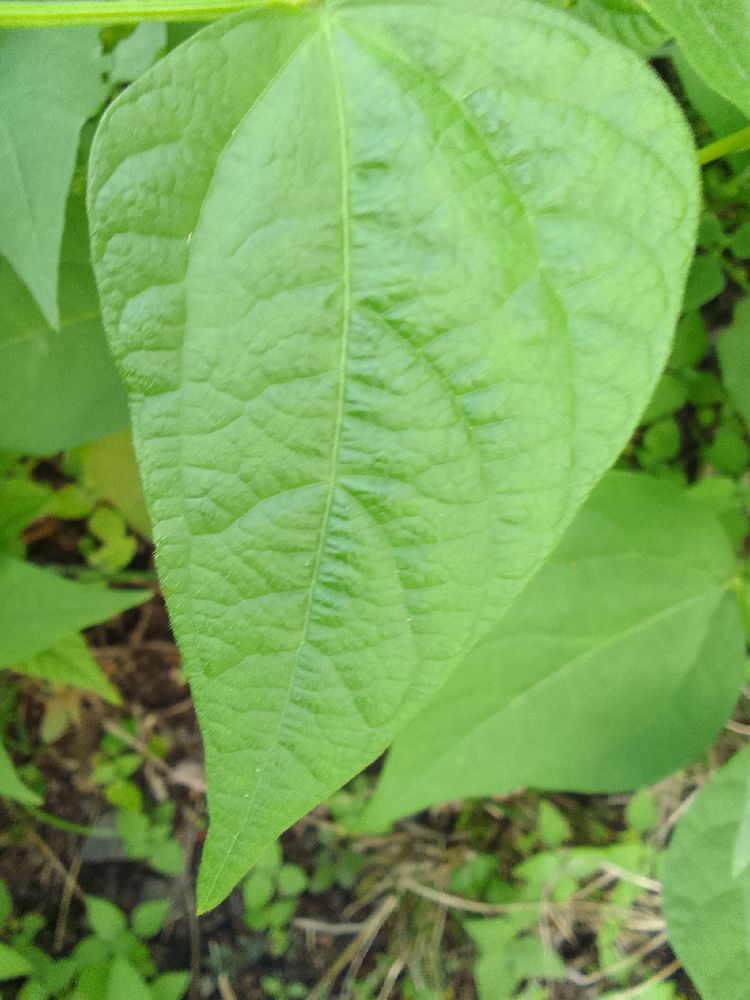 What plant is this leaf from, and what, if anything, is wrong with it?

common bean, healthy
